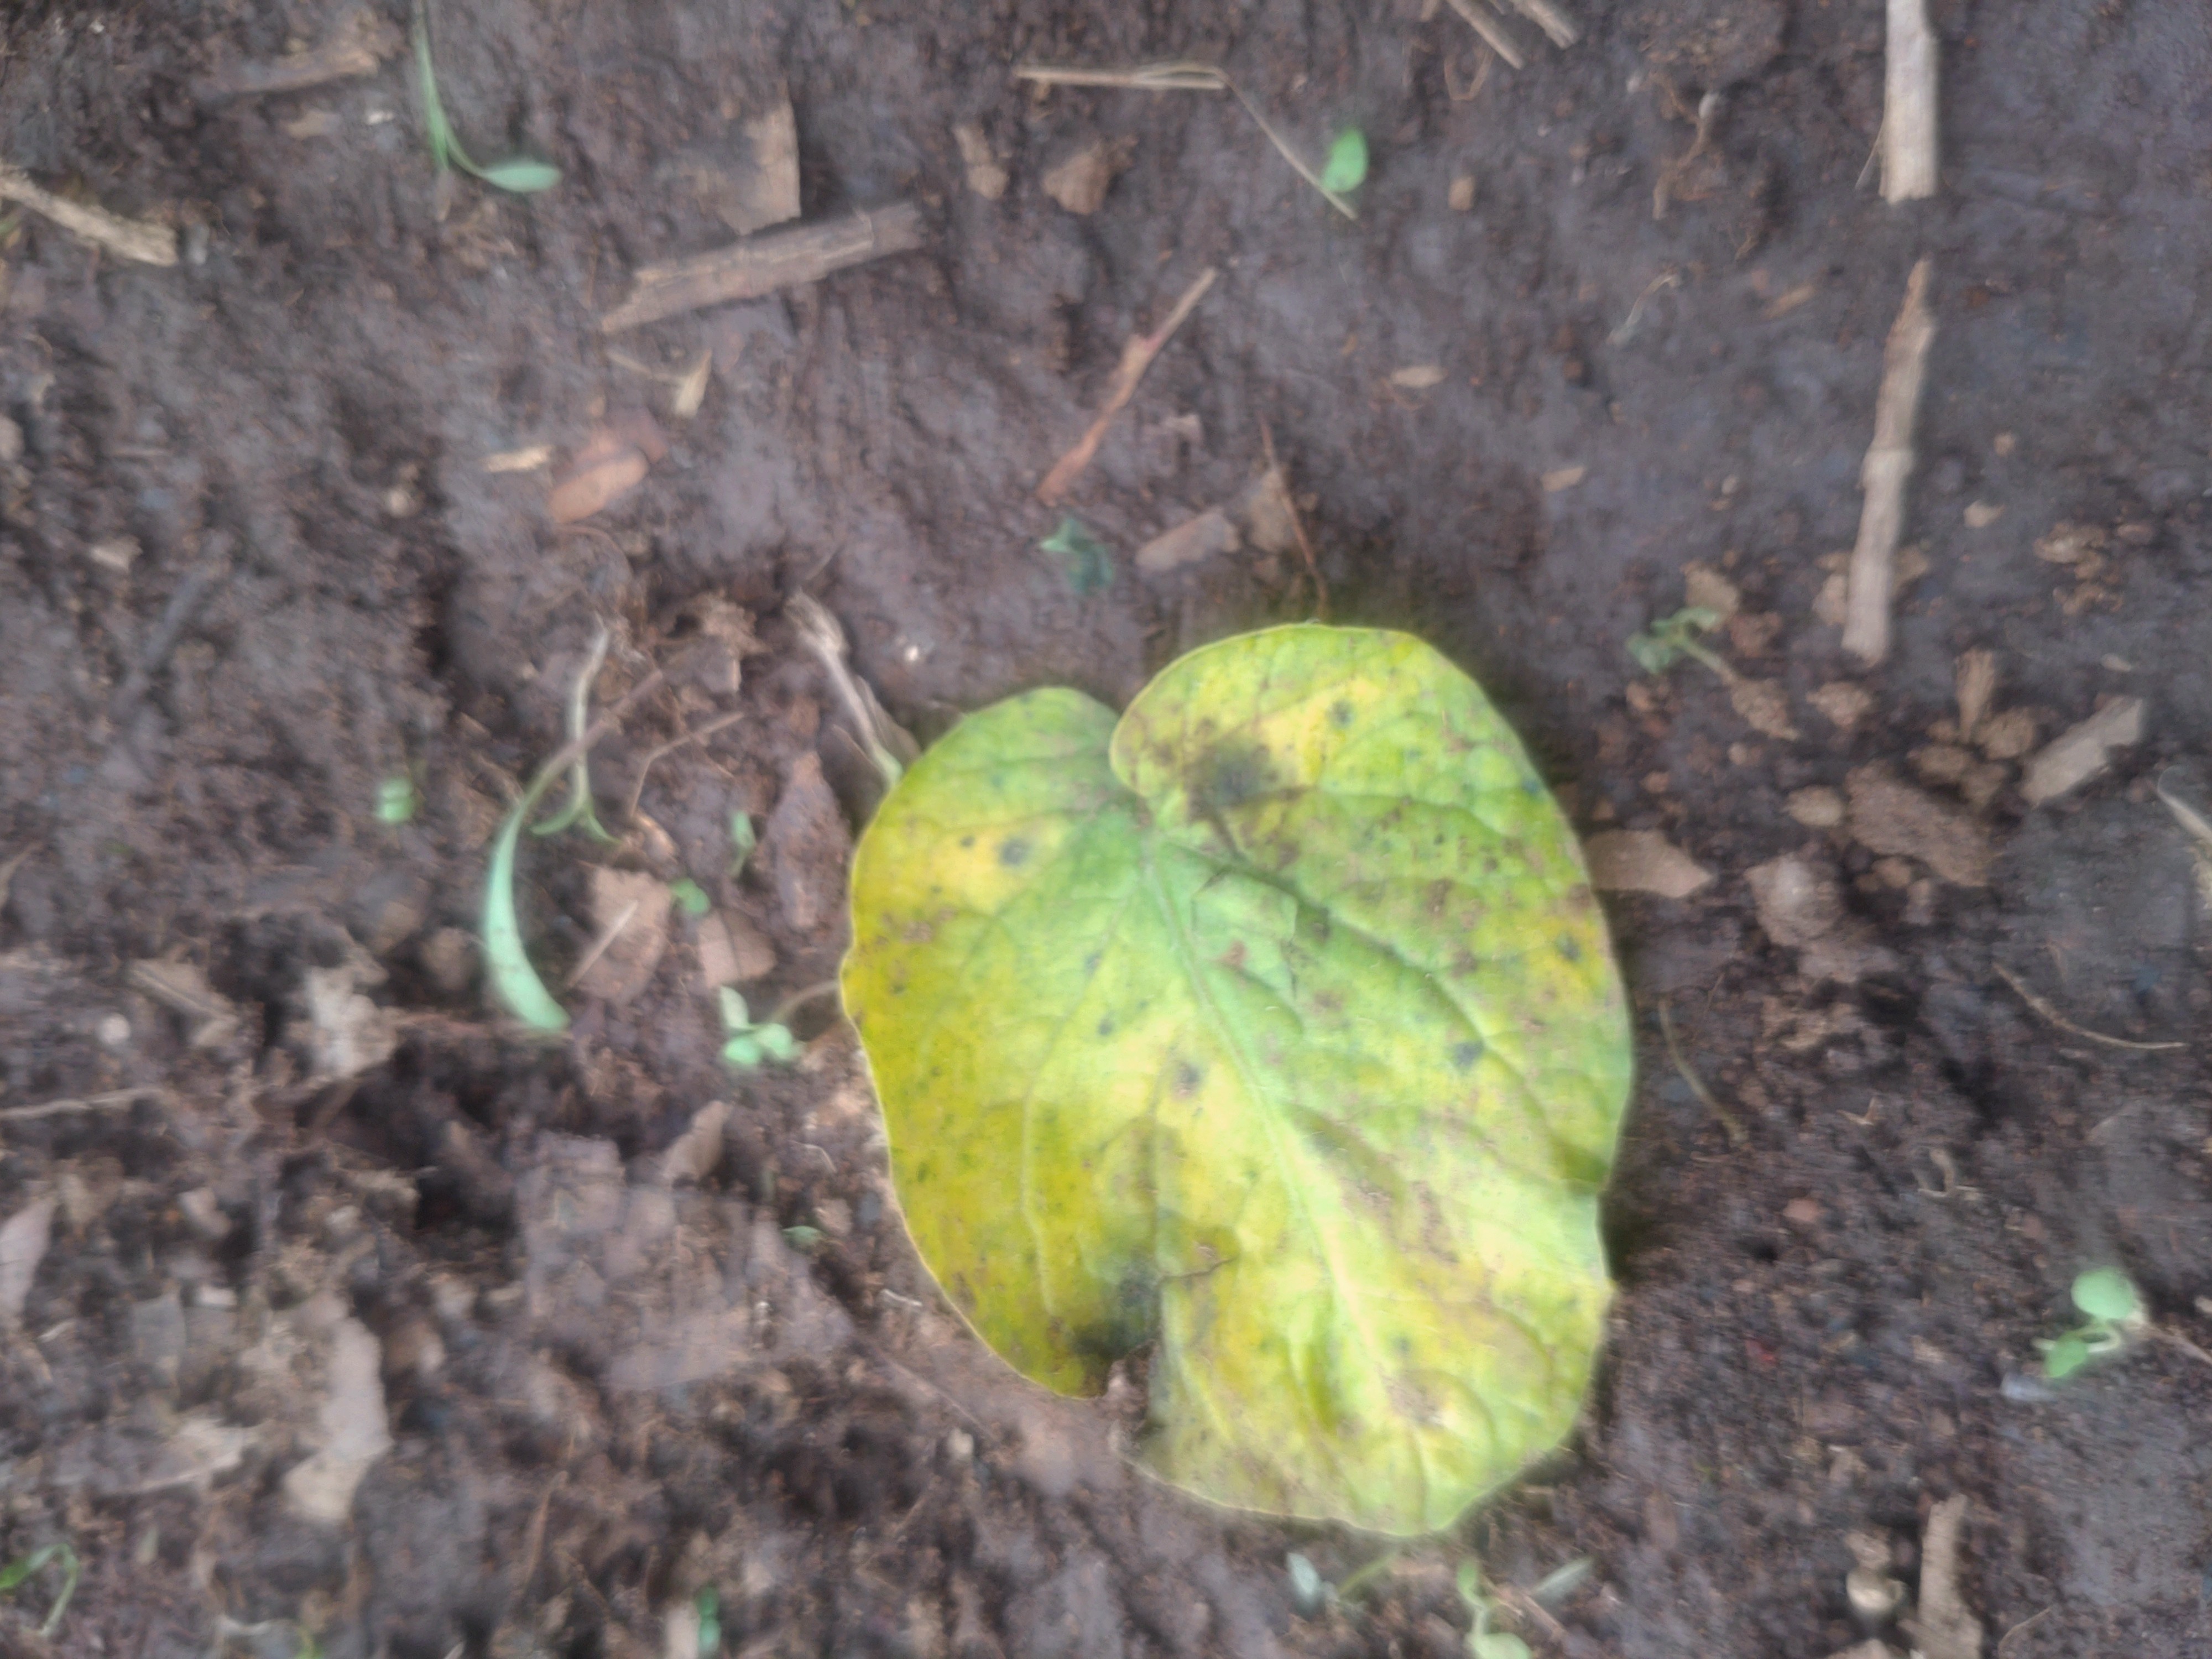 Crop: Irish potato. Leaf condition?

late blight
